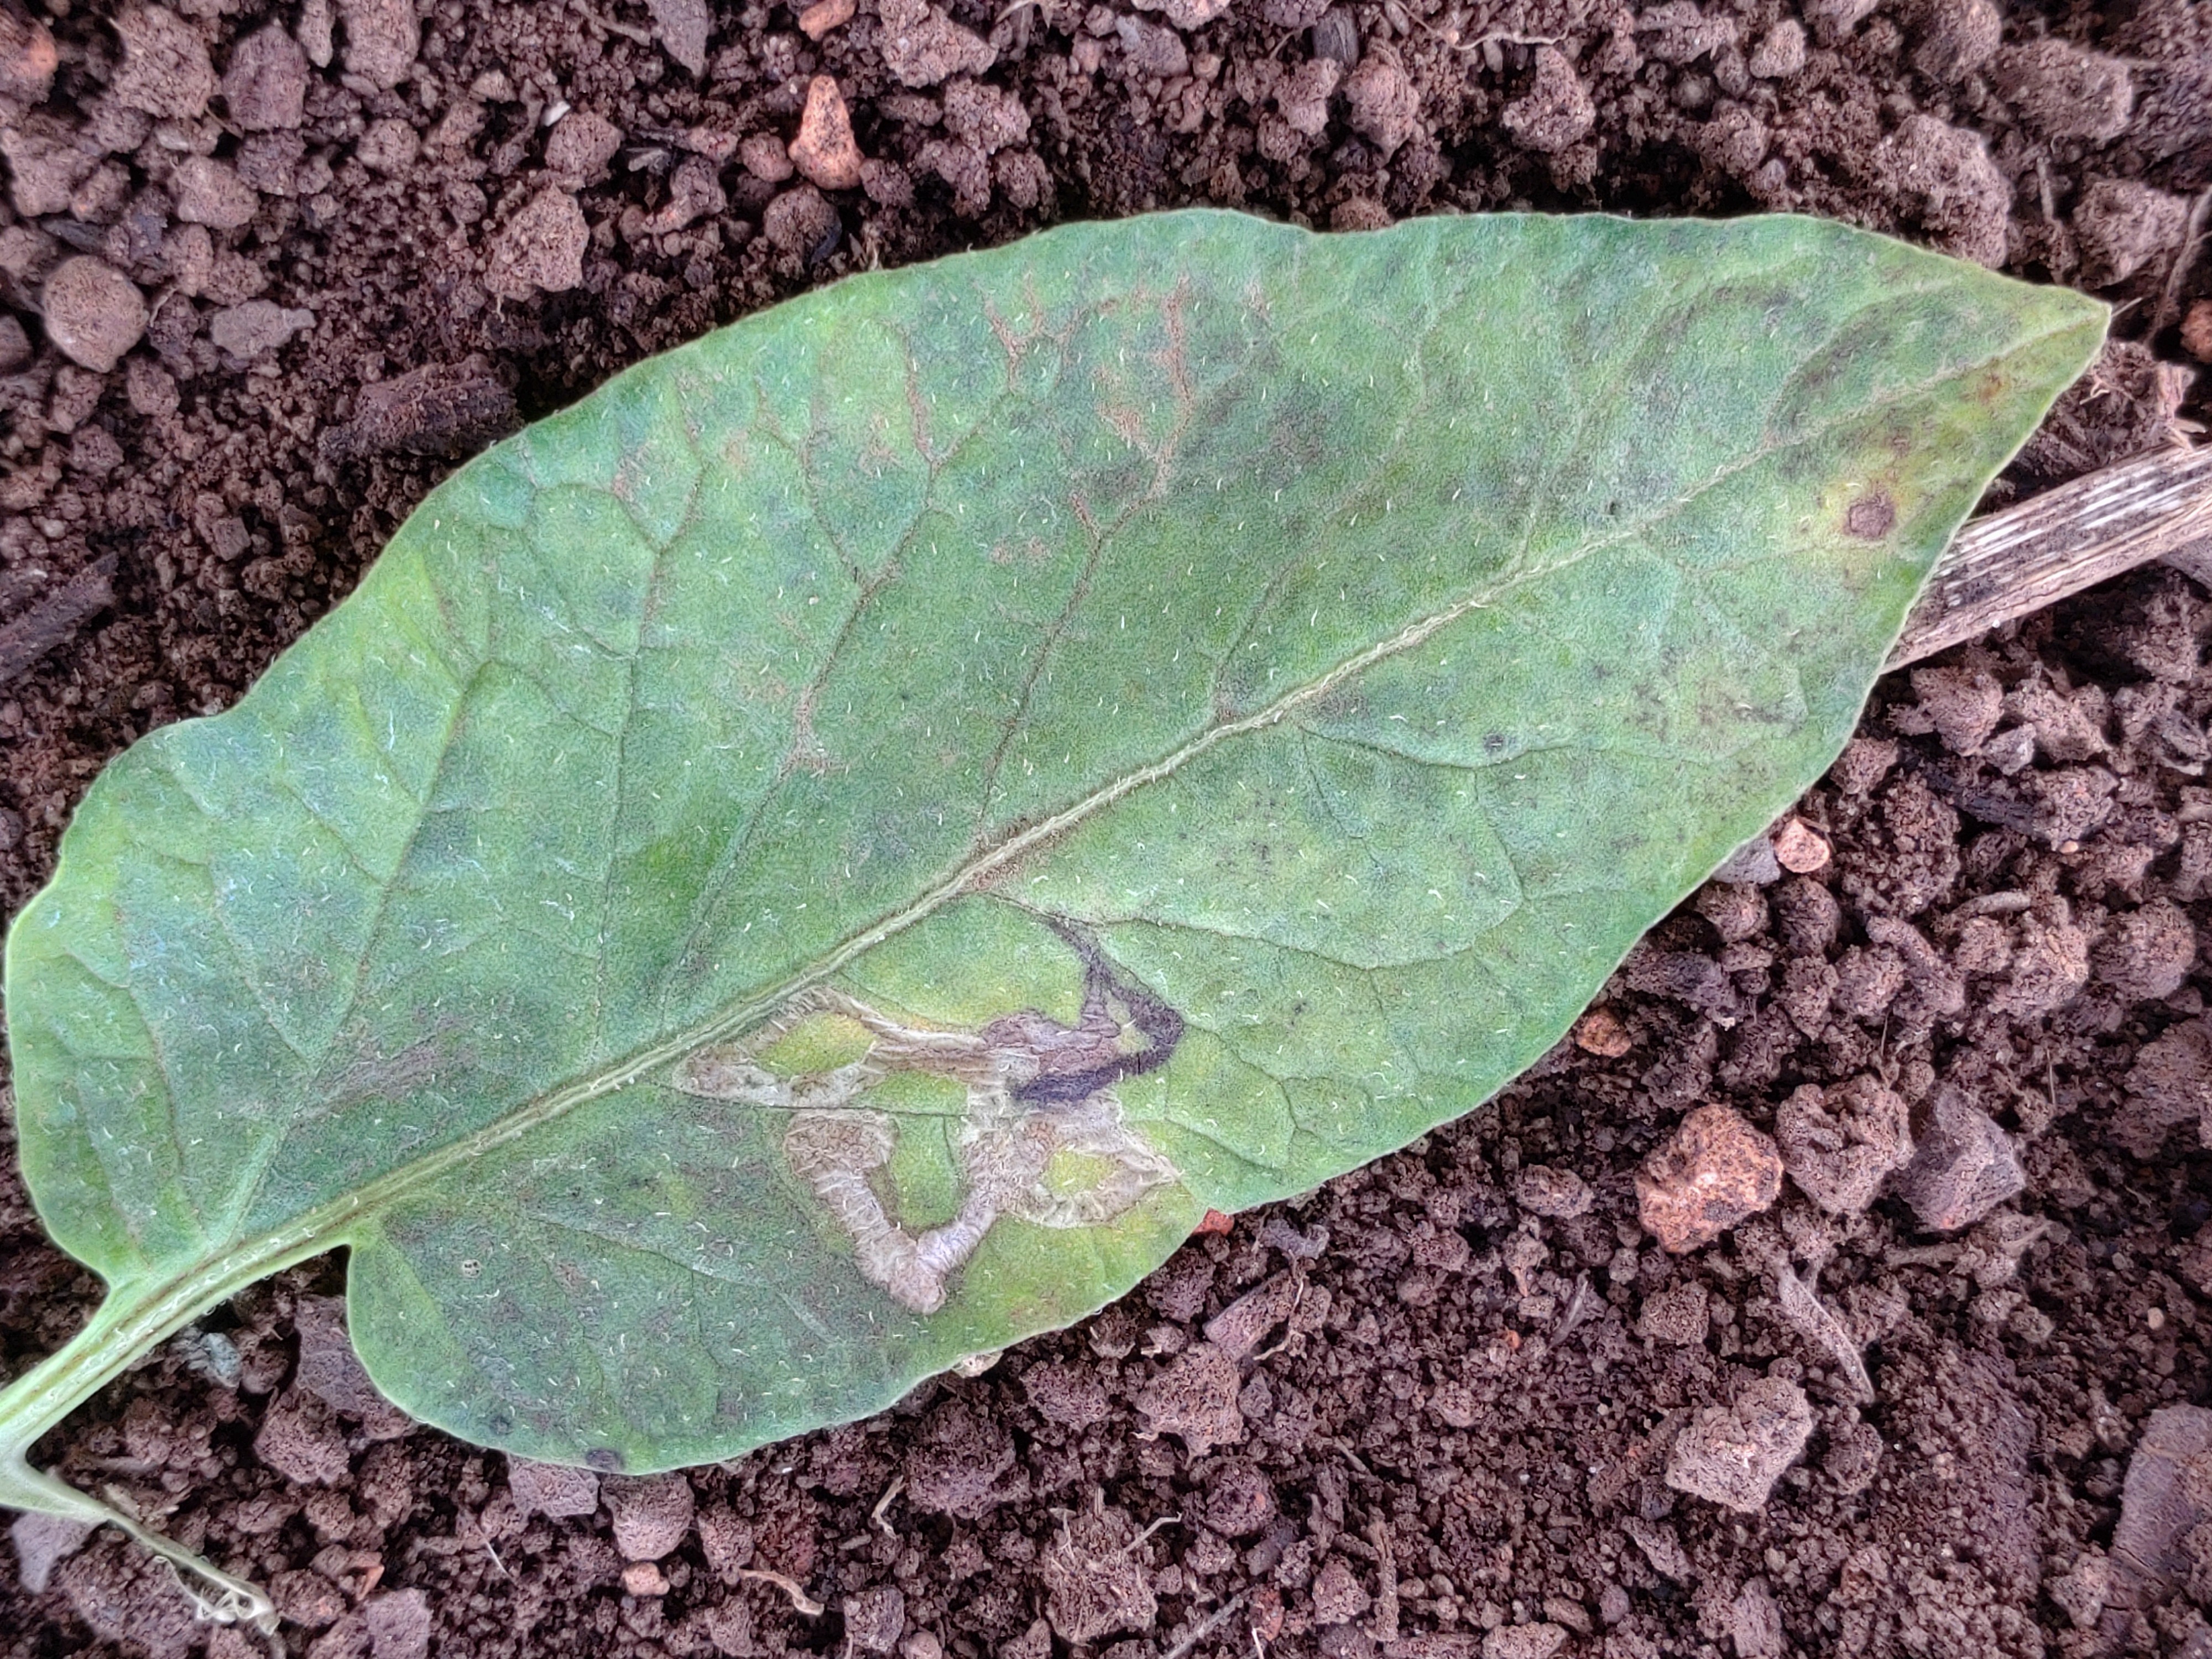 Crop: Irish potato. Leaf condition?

late blight
